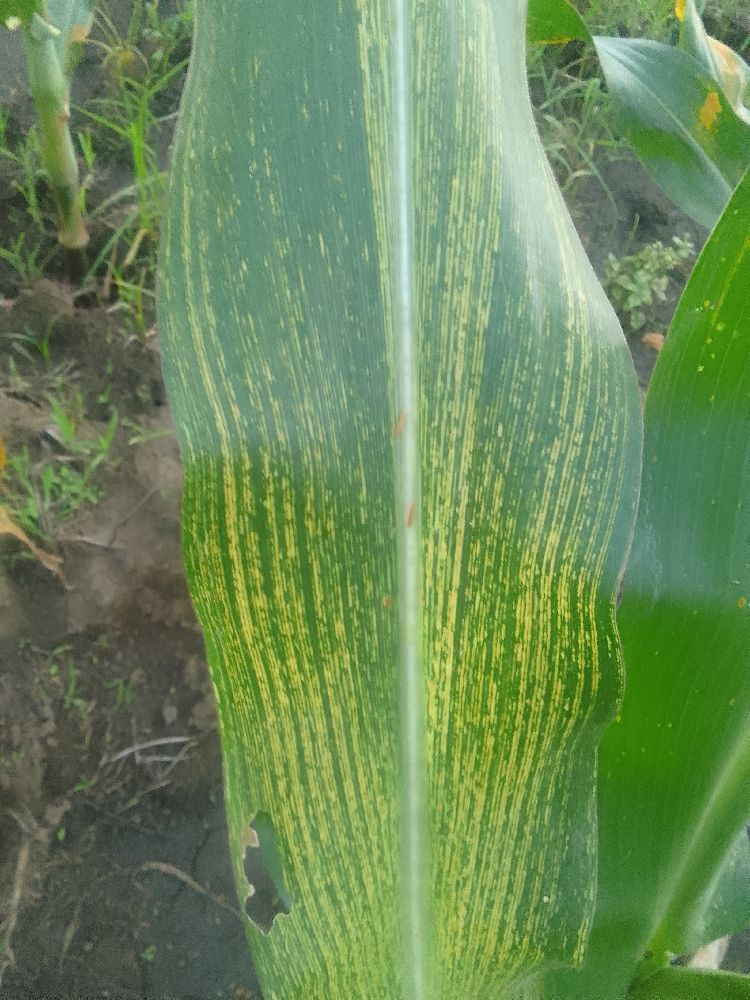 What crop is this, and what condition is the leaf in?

maize, maize streak virus
